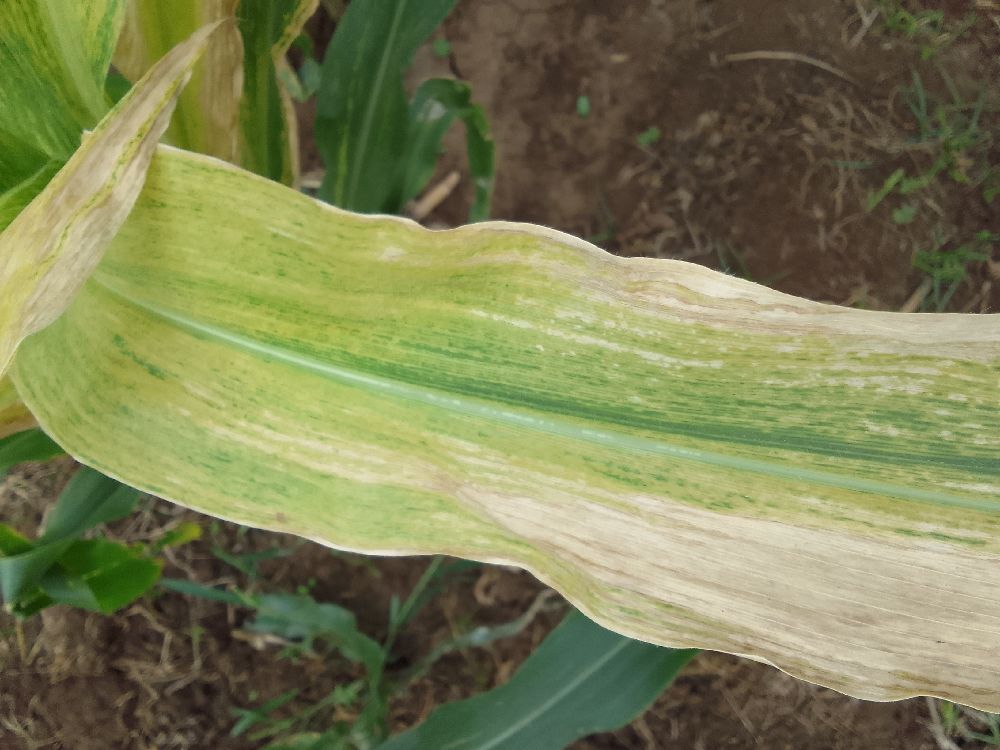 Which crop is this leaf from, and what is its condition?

maize, maize lethal necrosis
